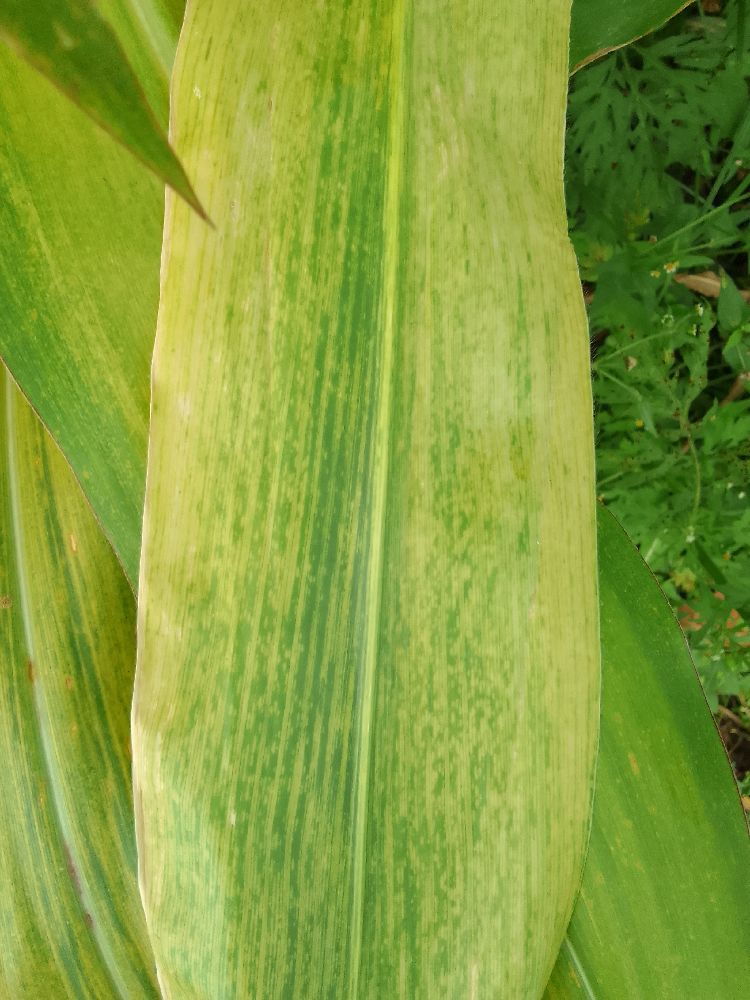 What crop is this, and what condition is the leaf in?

maize, maize lethal necrosis
